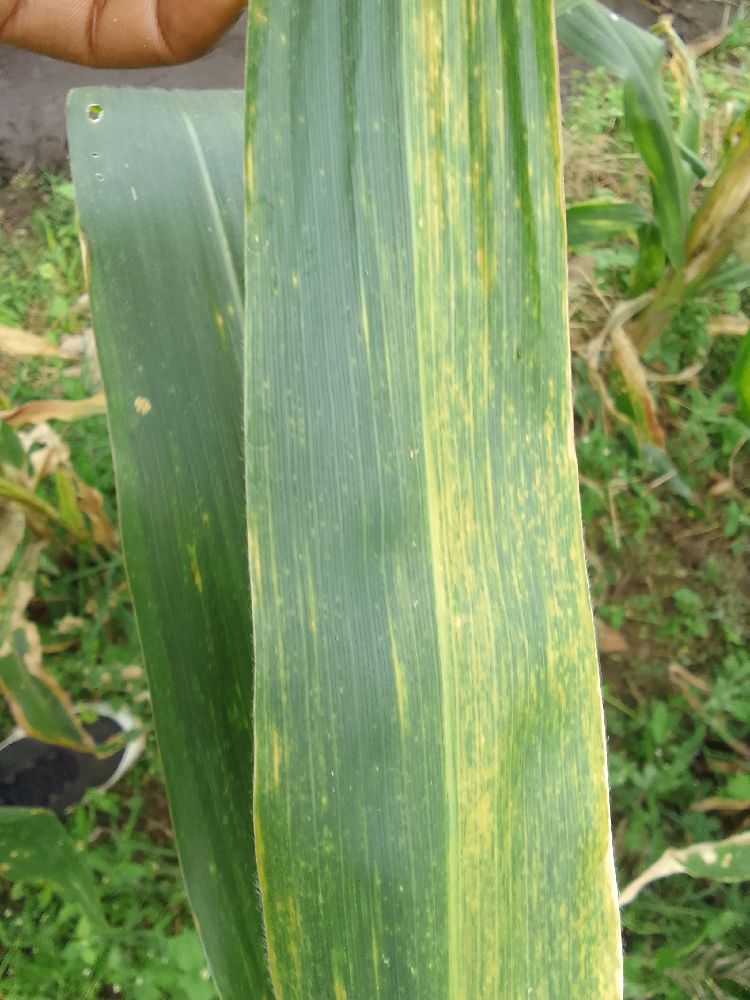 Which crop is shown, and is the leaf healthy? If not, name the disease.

maize, maize lethal necrosis
